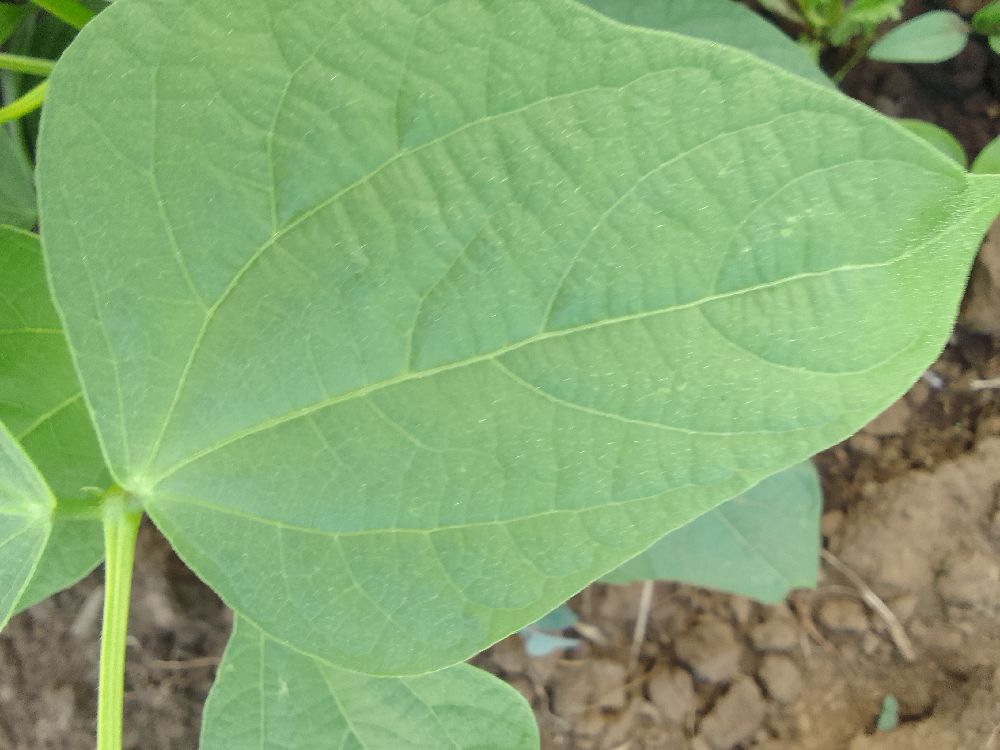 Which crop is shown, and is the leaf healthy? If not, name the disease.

common bean, healthy
